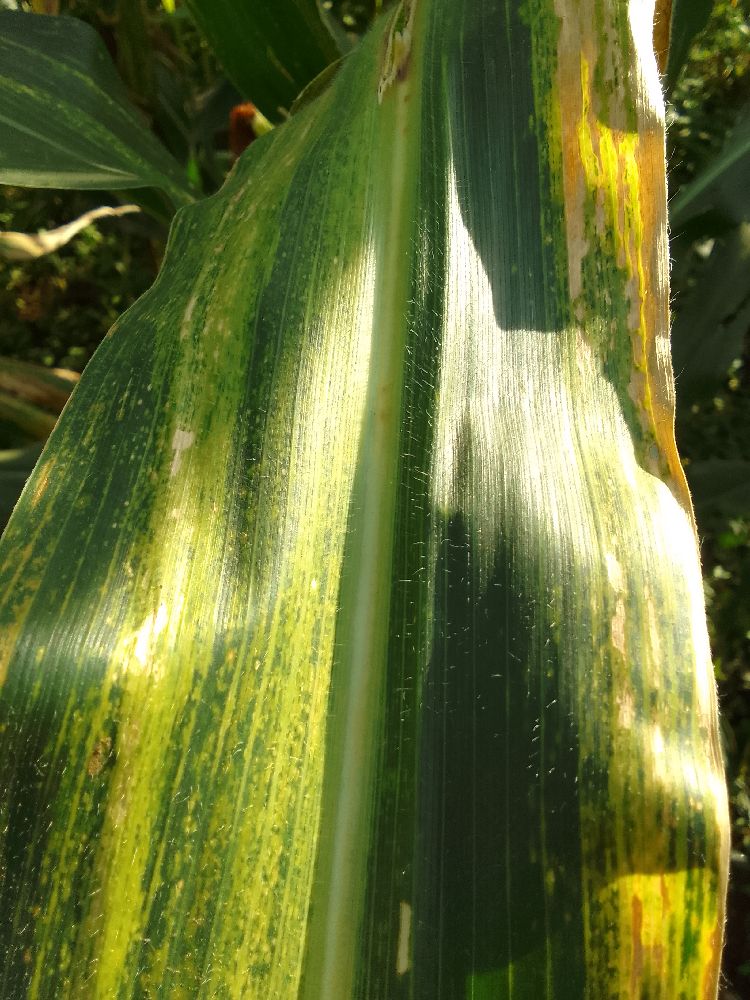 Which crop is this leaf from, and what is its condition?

maize, maize lethal necrosis
